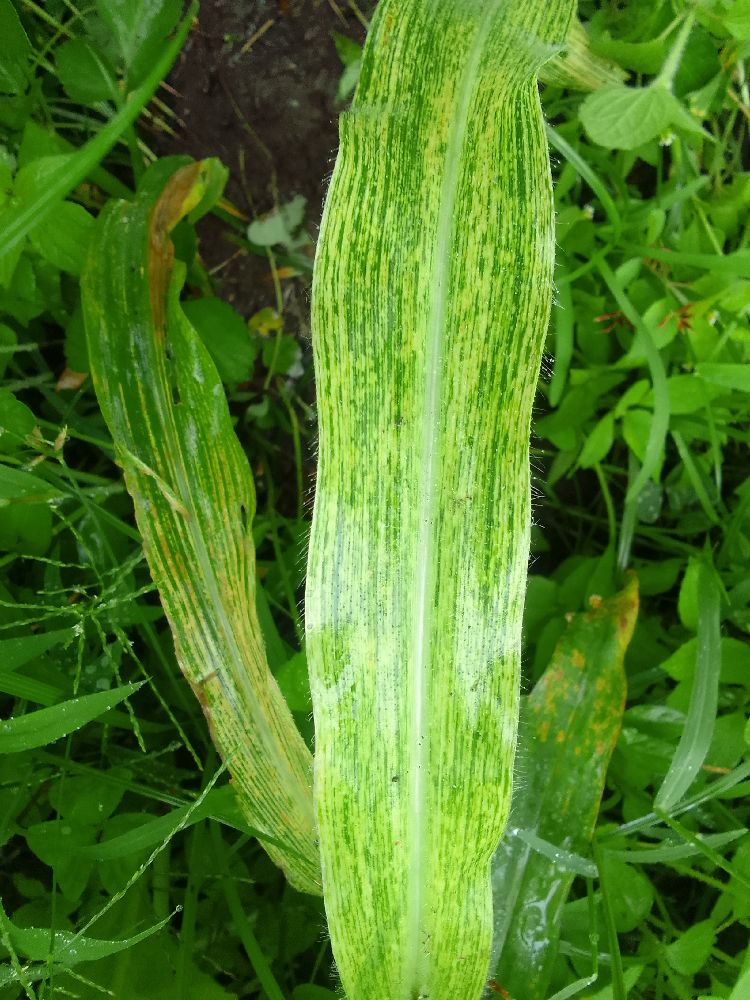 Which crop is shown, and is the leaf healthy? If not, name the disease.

maize, maize streak virus
